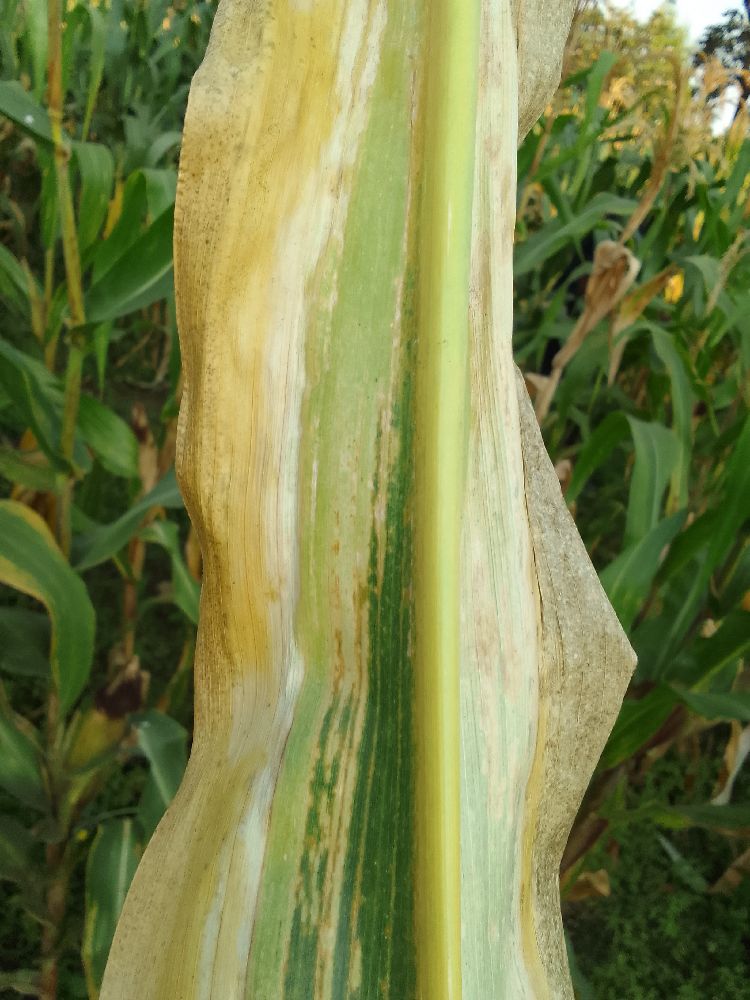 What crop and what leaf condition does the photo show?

maize, maize lethal necrosis
